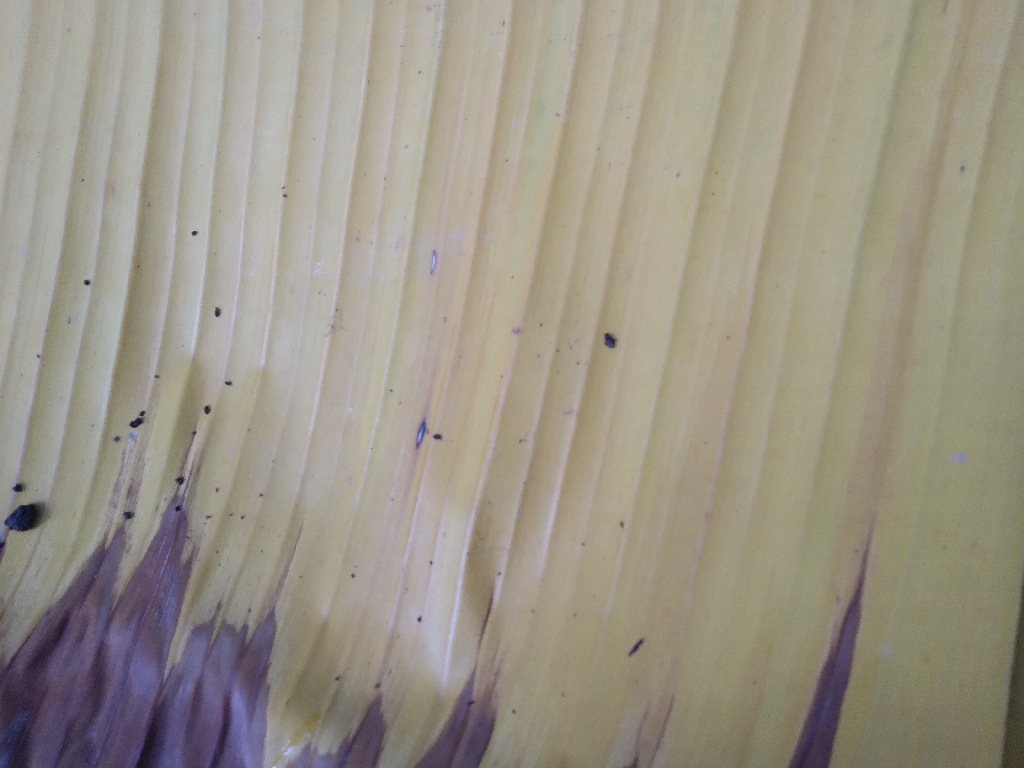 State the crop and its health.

banana, fusarium wilt race 1
